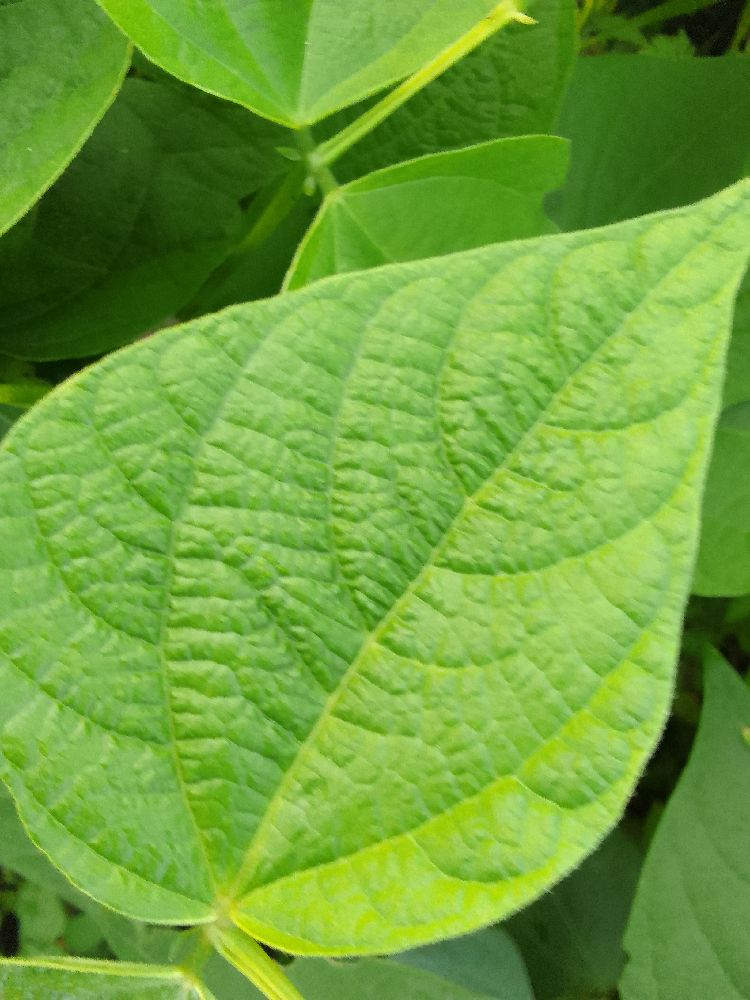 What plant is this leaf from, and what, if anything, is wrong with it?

common bean, healthy
